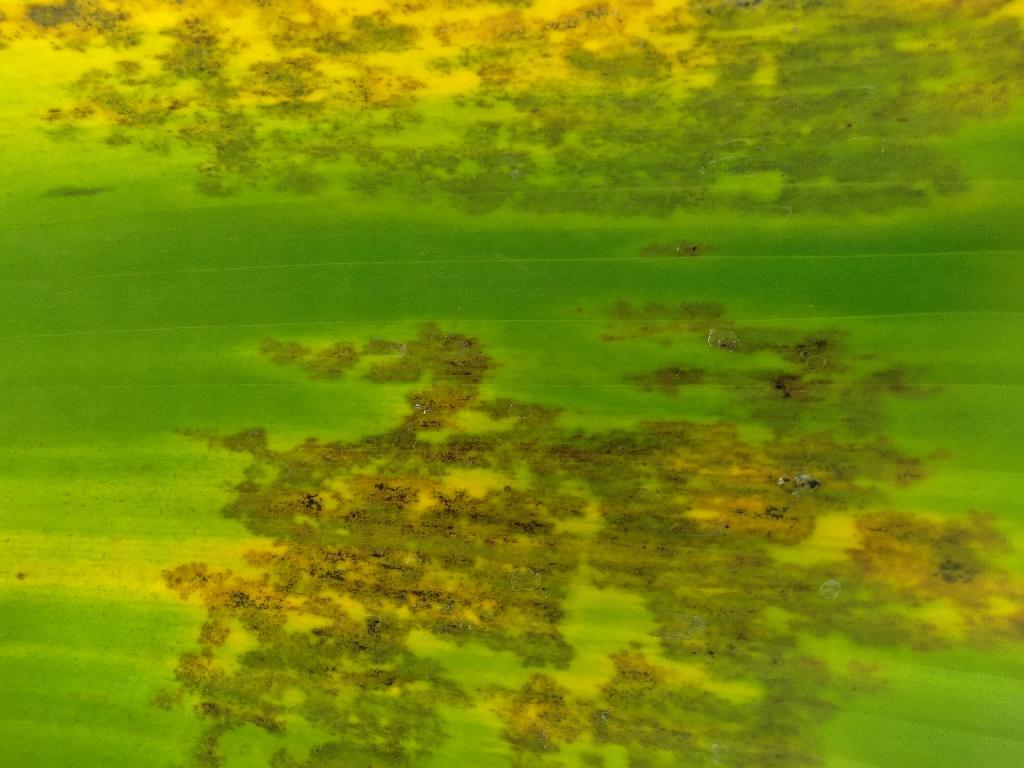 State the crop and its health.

banana, black sigatoka
